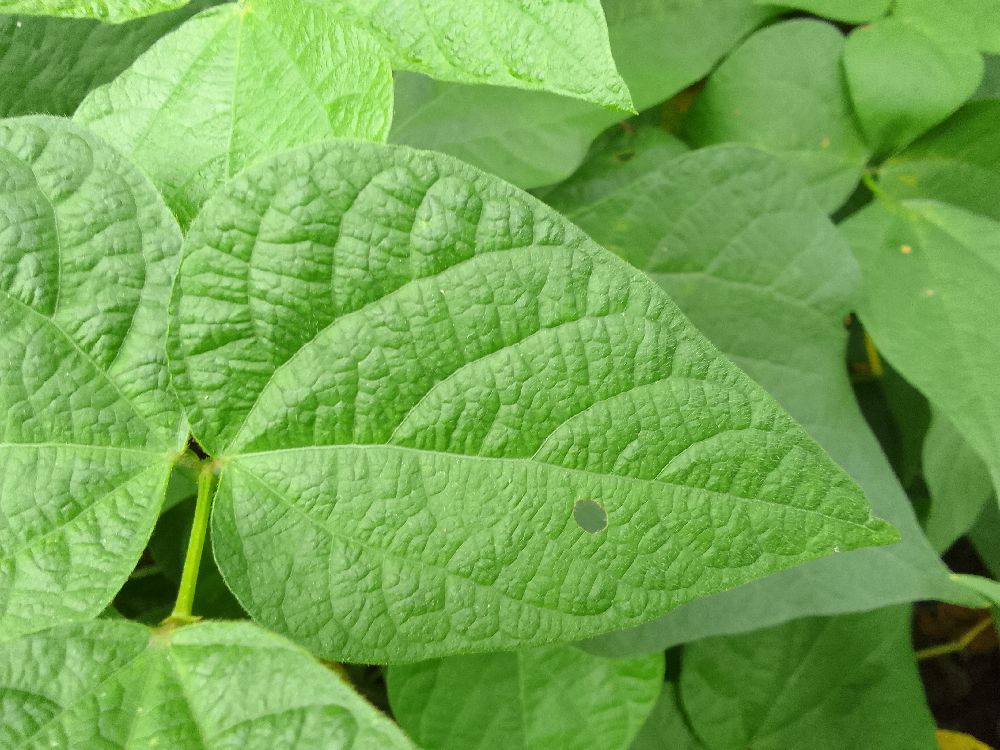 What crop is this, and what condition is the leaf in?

common bean, healthy
